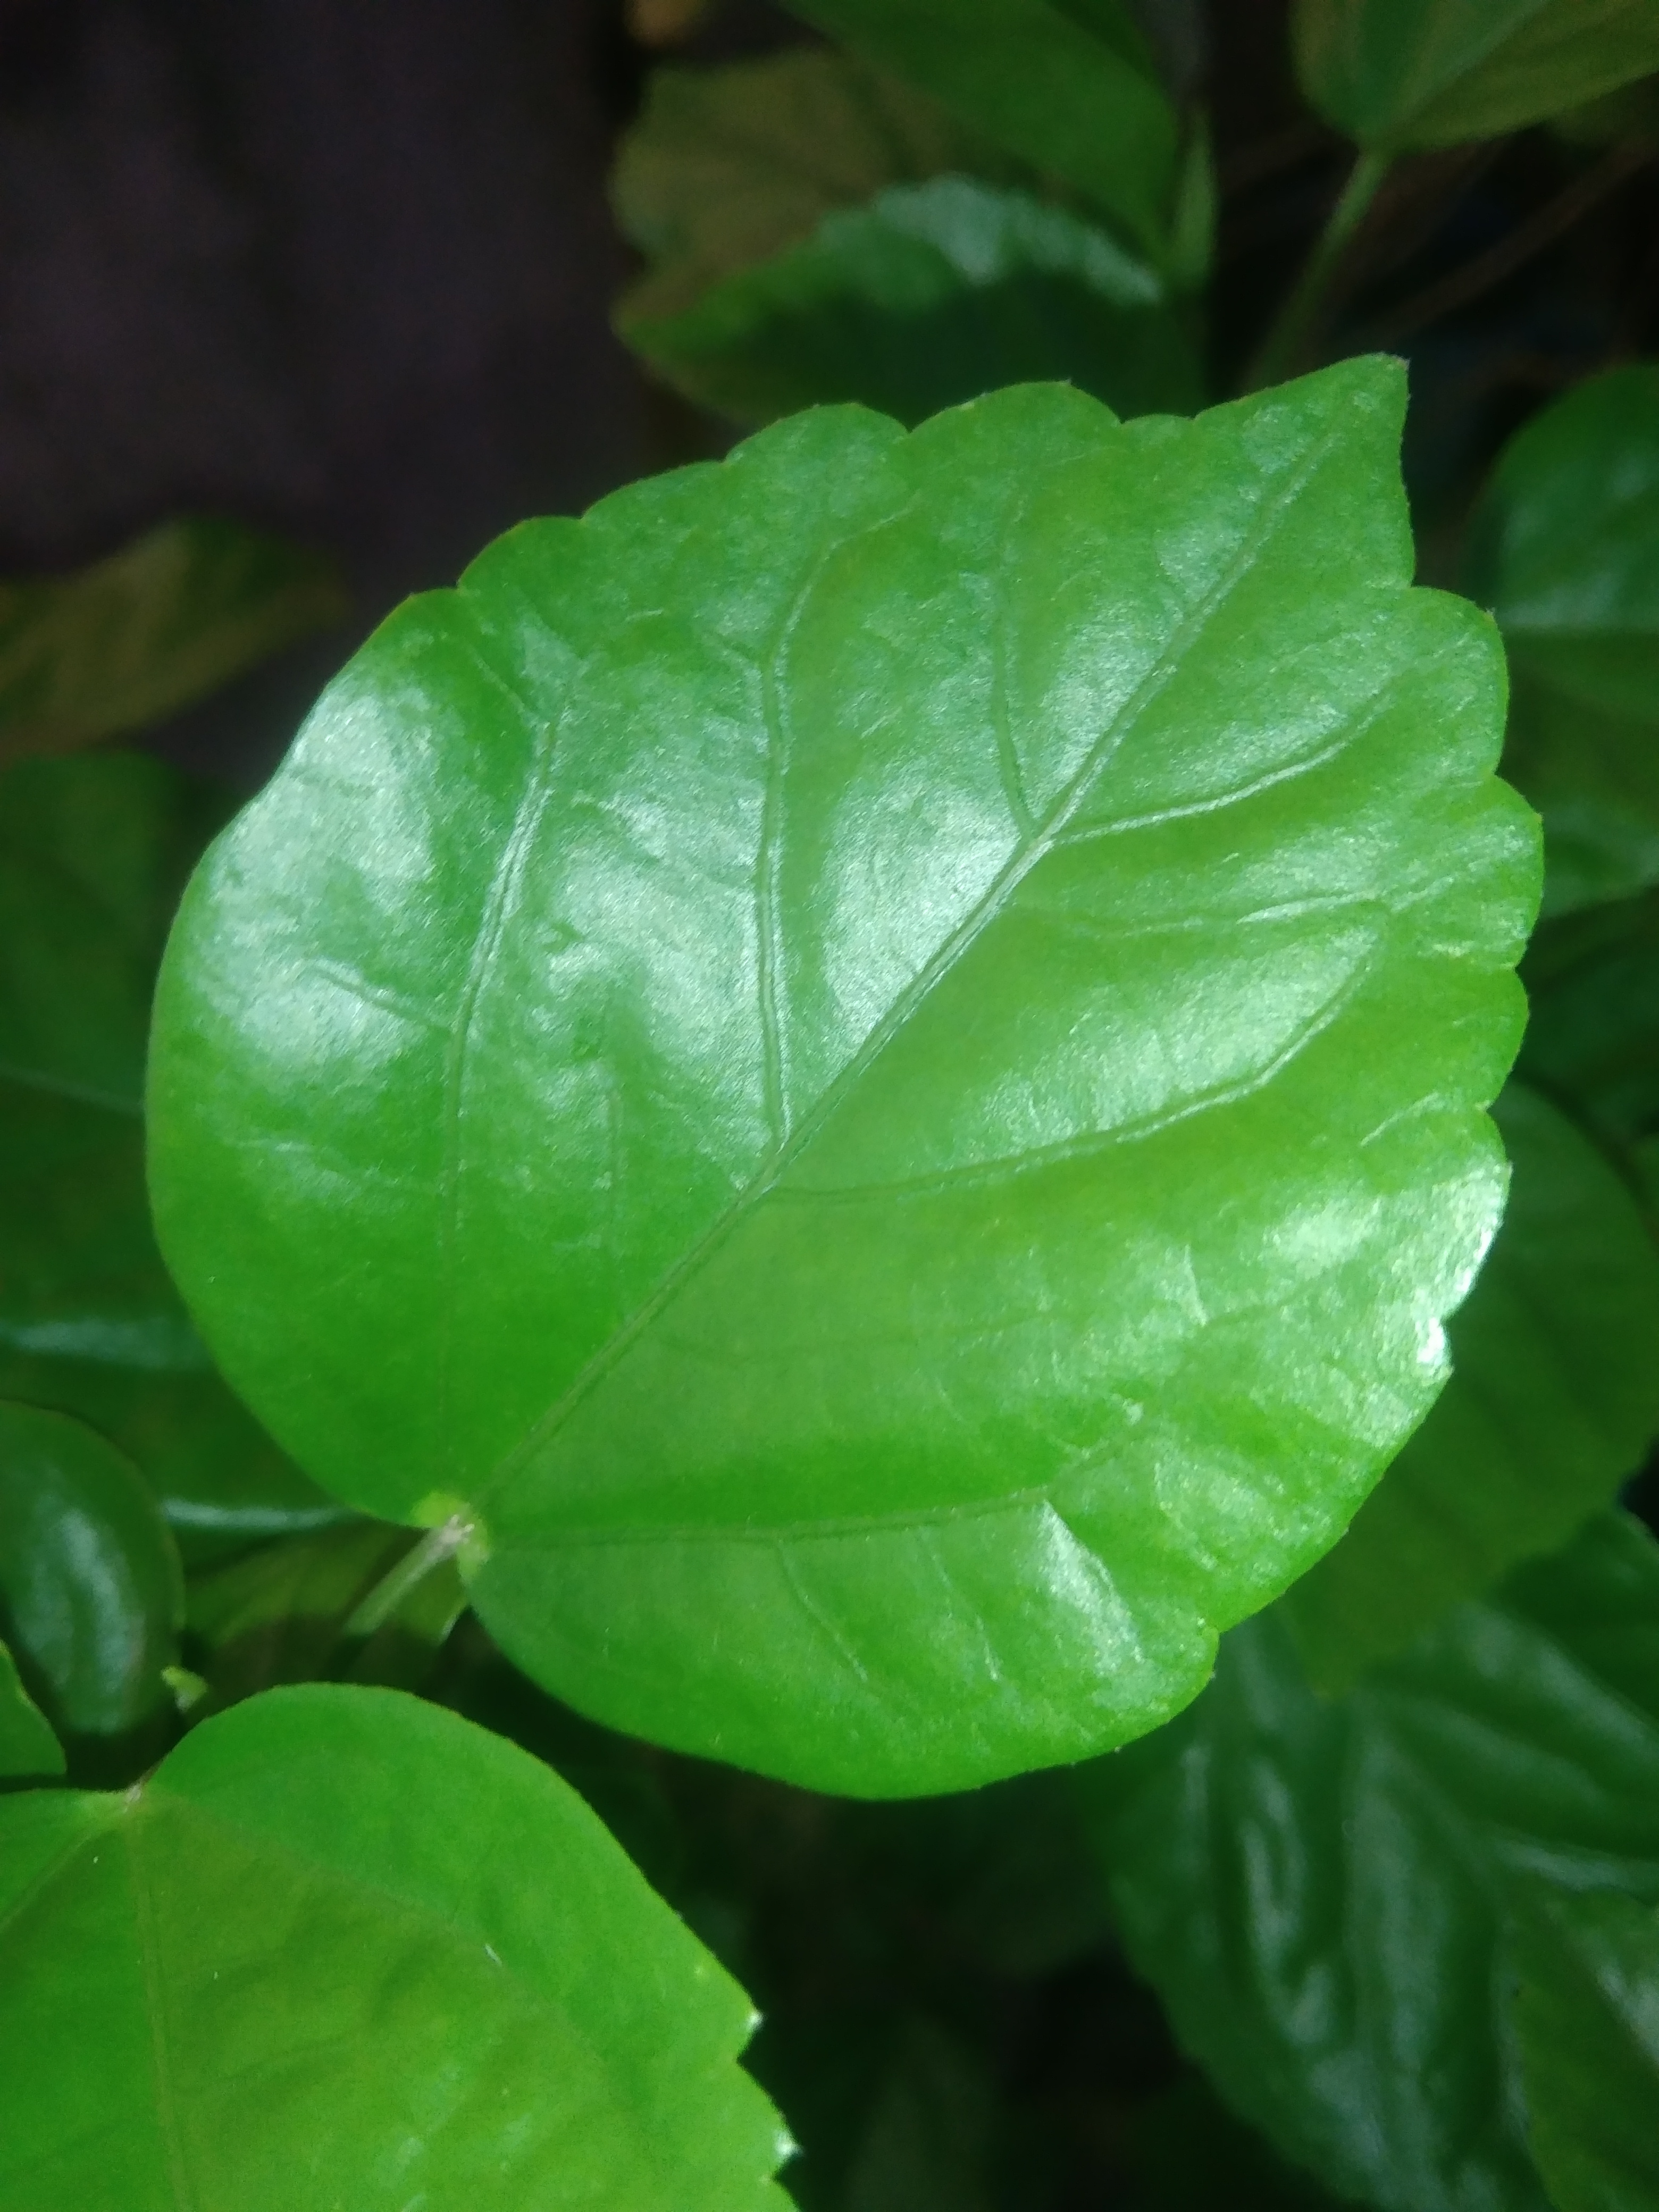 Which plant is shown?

hibiscus
